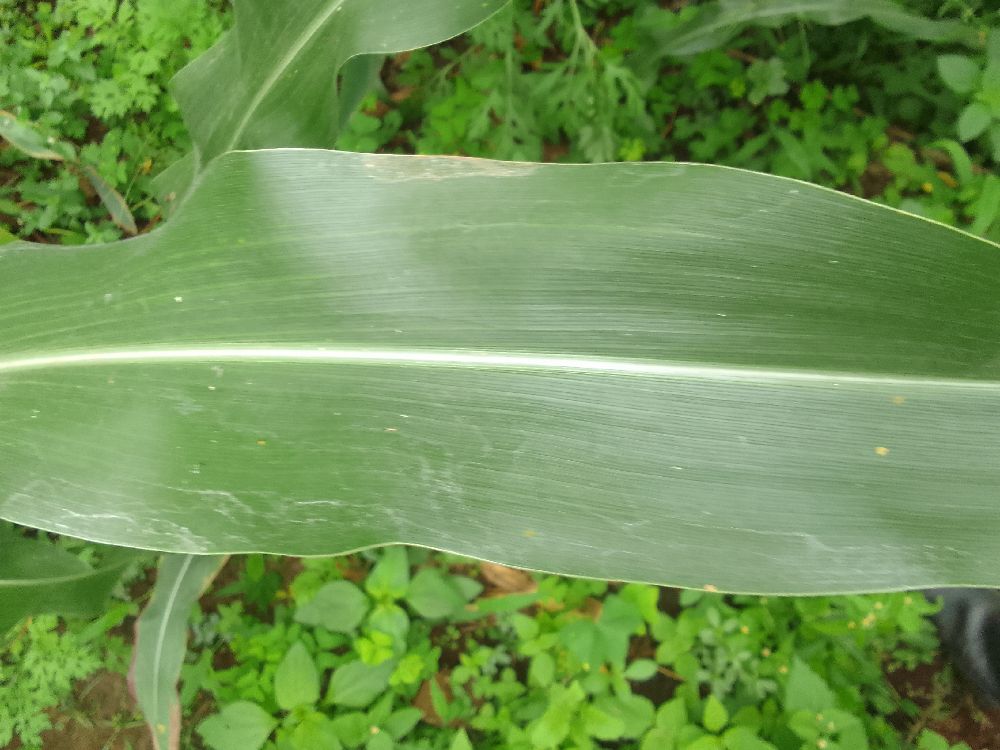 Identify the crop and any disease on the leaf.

maize, healthy
